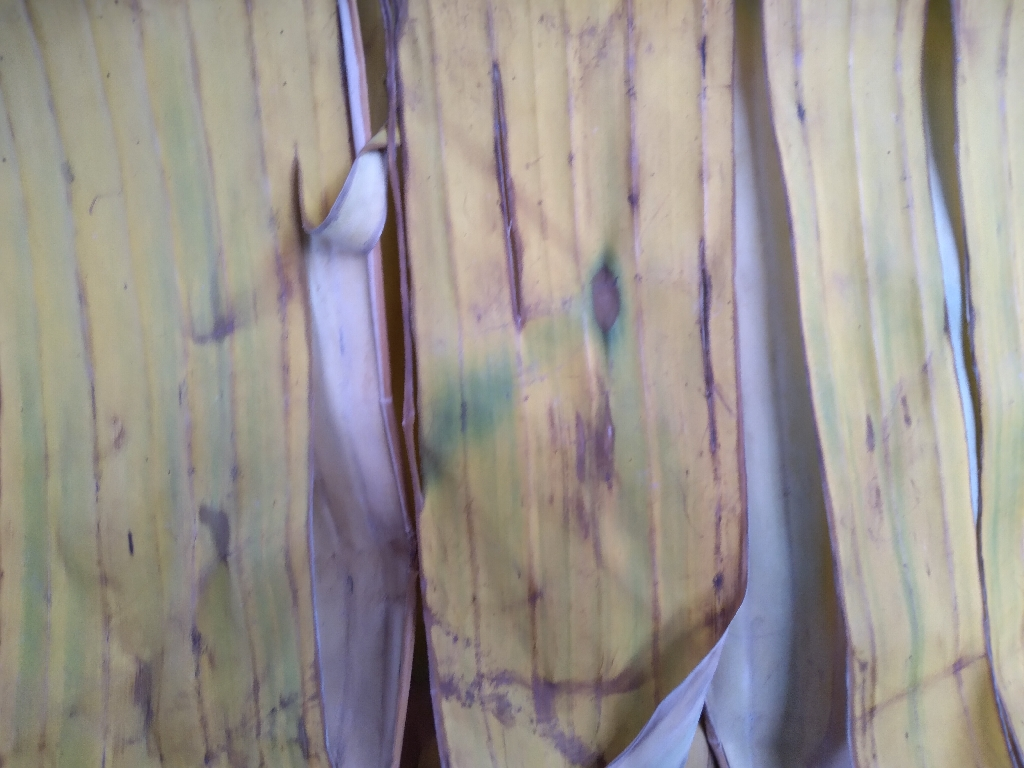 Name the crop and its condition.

banana, fusarium wilt race 1
